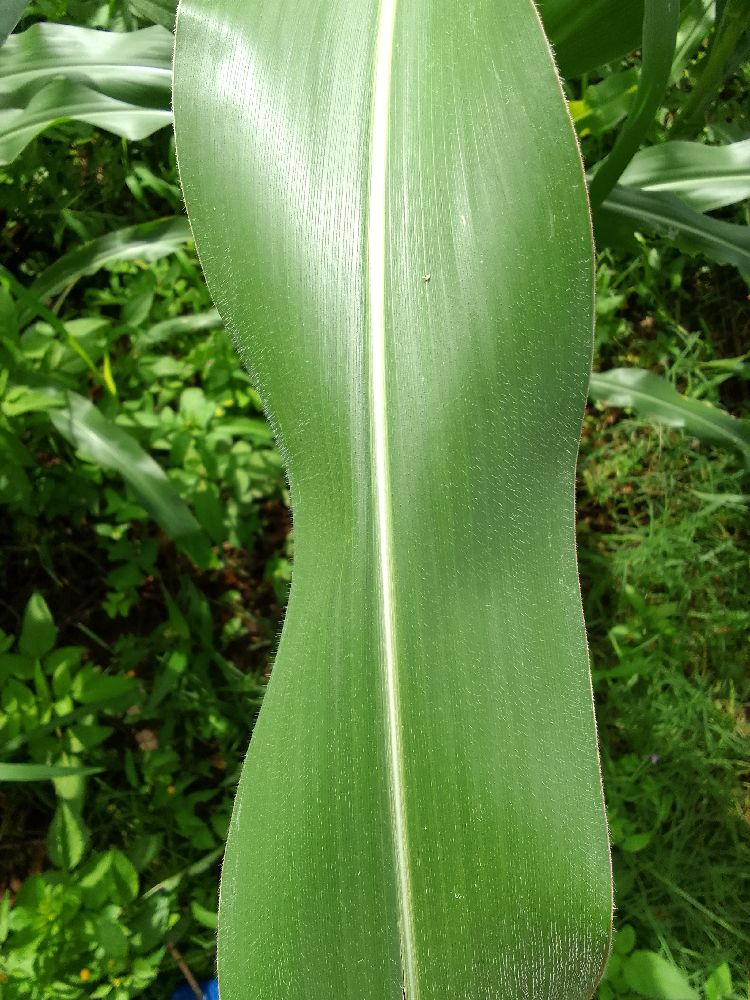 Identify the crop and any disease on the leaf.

maize, healthy
